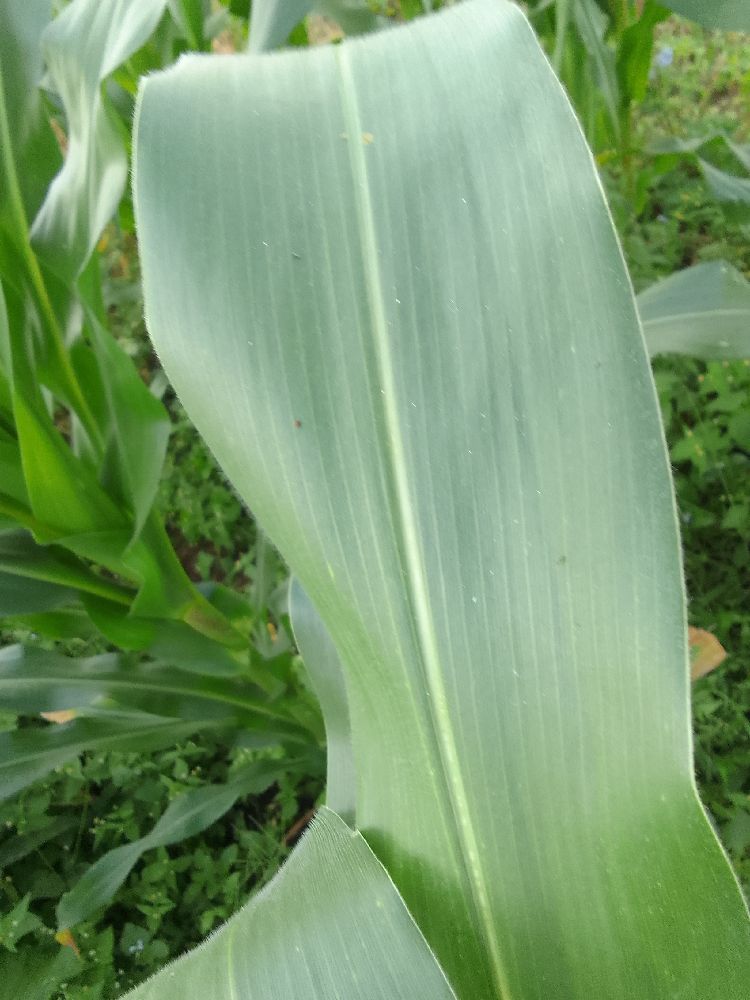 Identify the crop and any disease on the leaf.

maize, healthy
